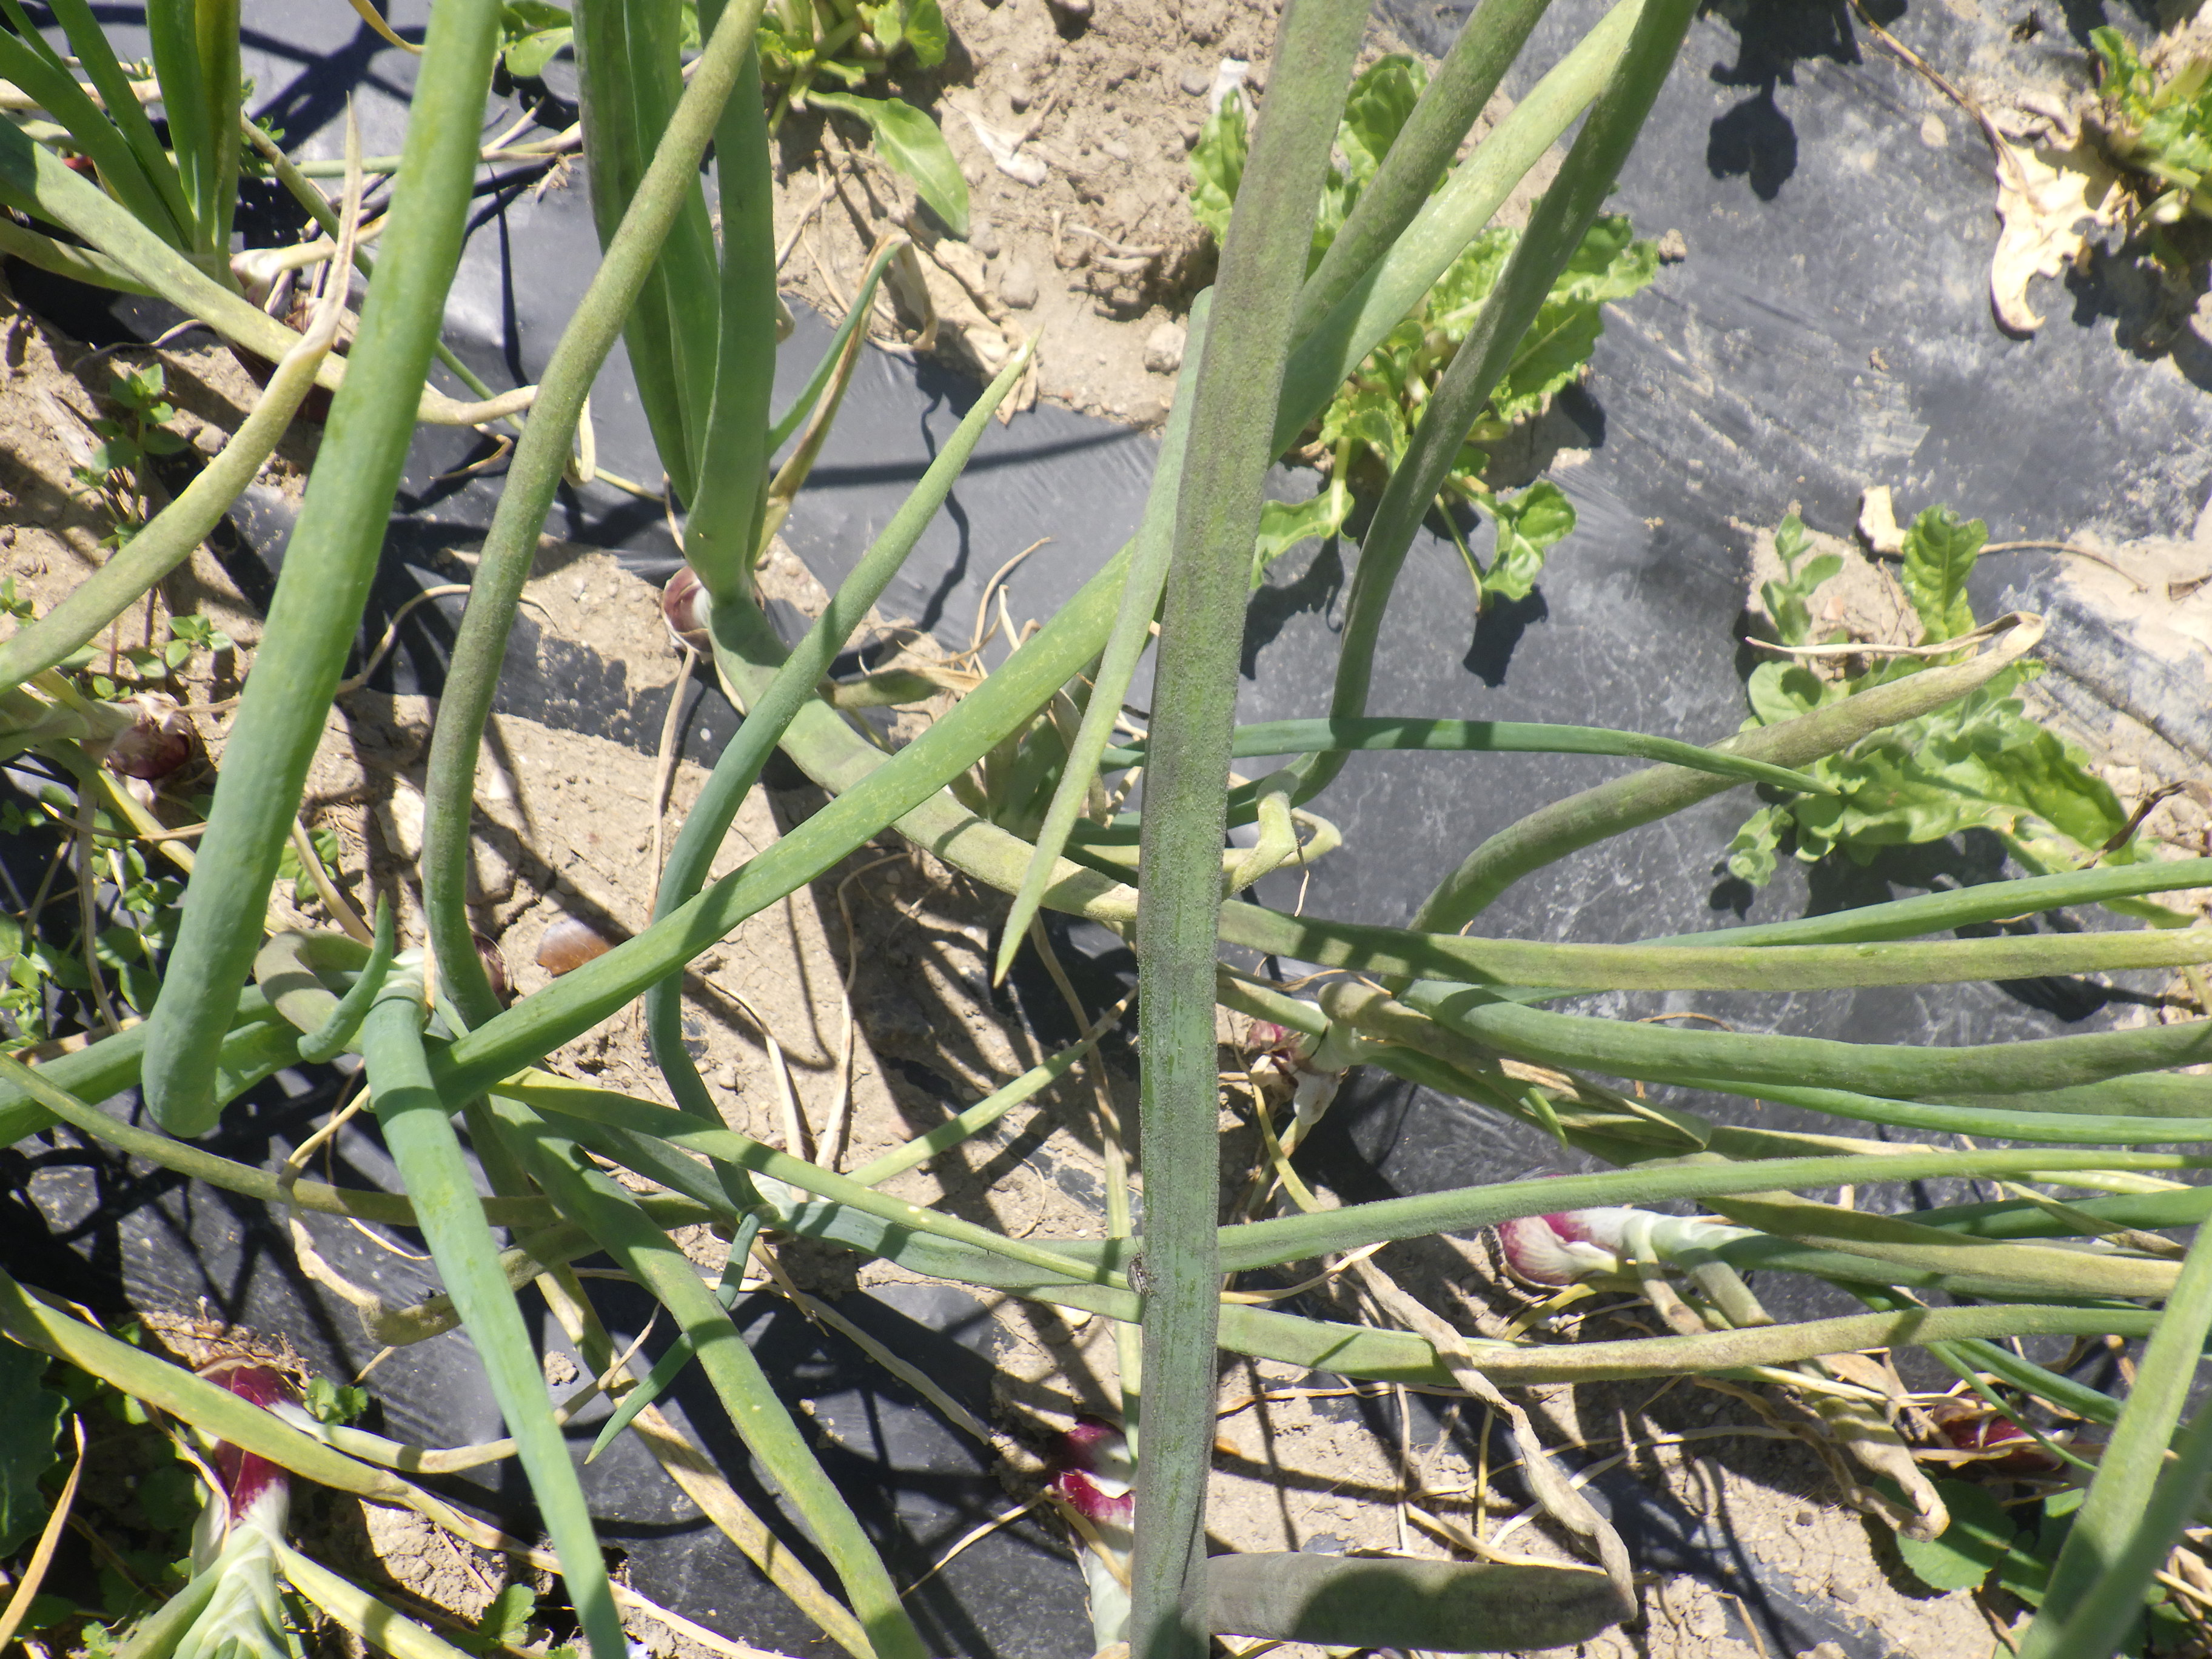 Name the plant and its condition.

onion, downy mildew
